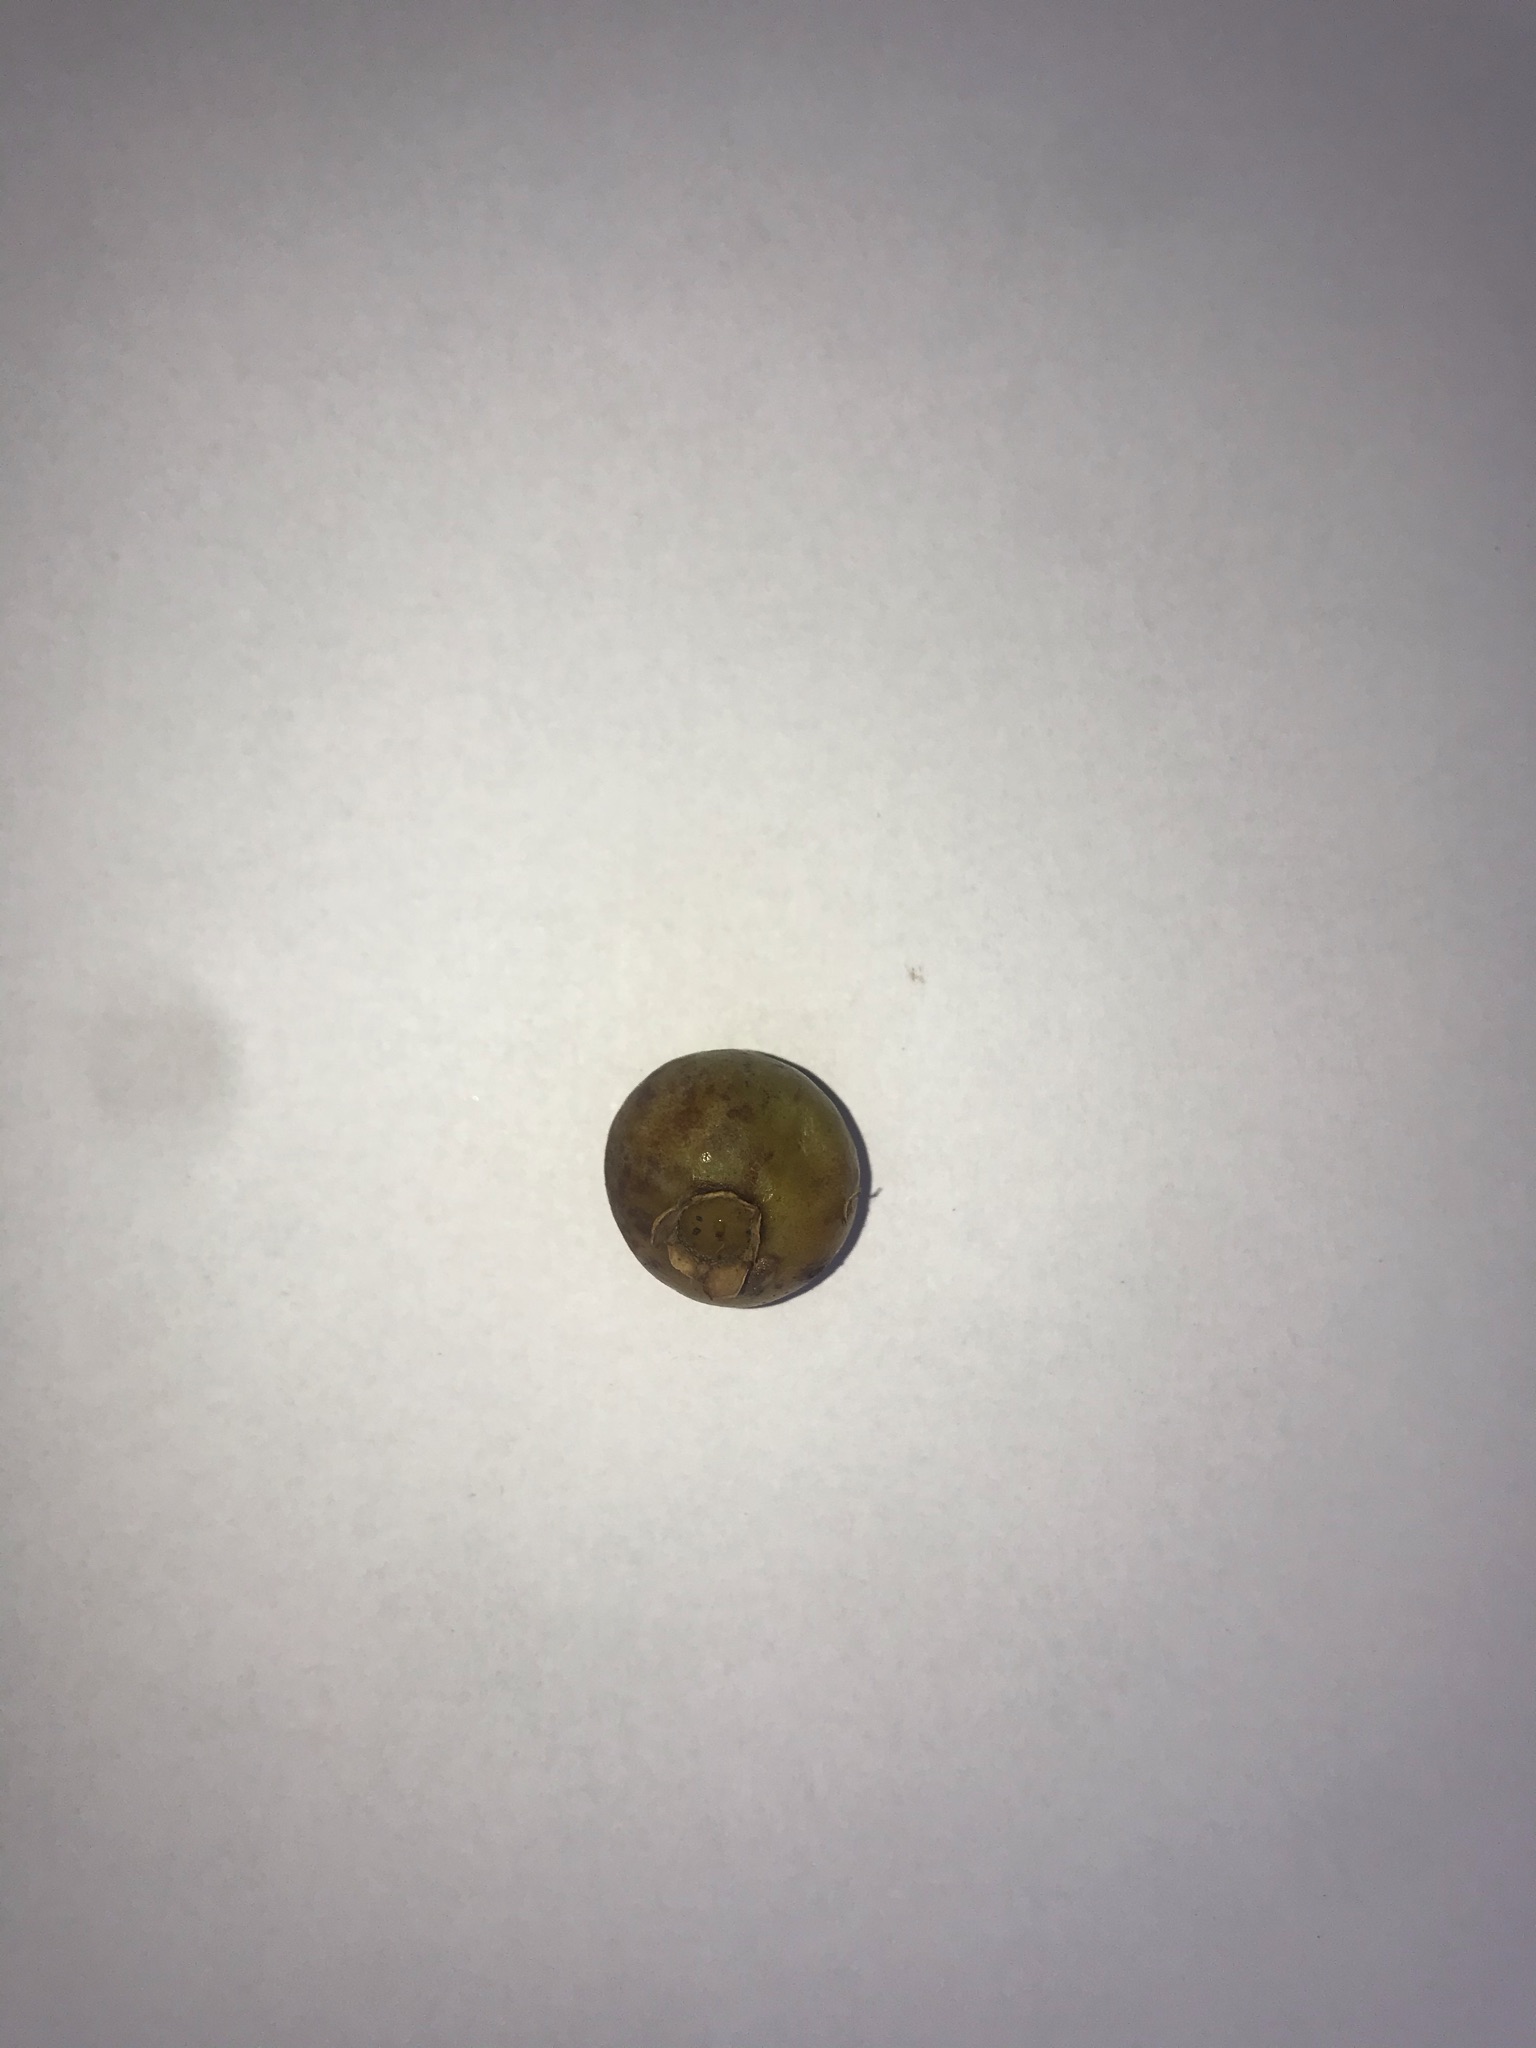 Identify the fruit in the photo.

gabiroba
